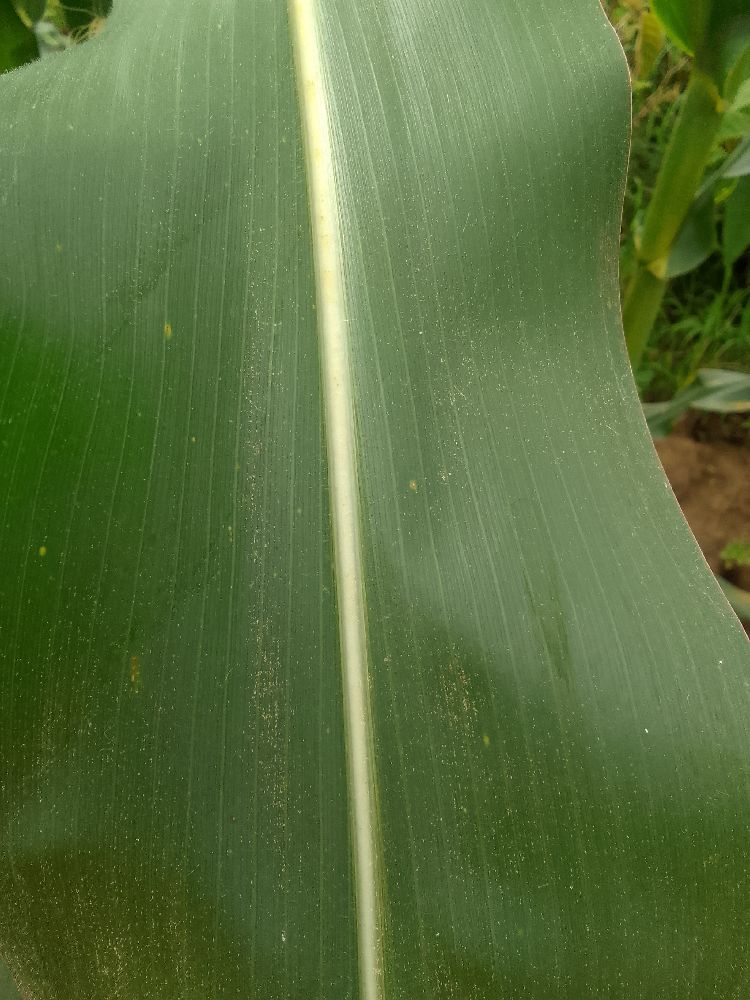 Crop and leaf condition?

maize, healthy
